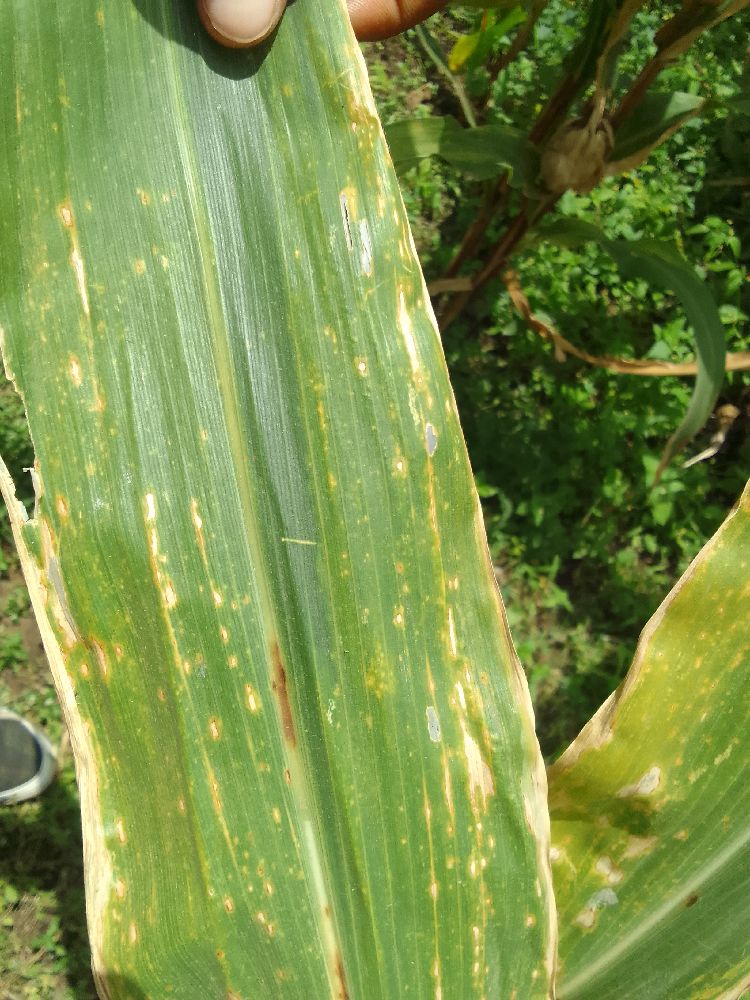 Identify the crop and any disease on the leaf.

maize, maize lethal necrosis
